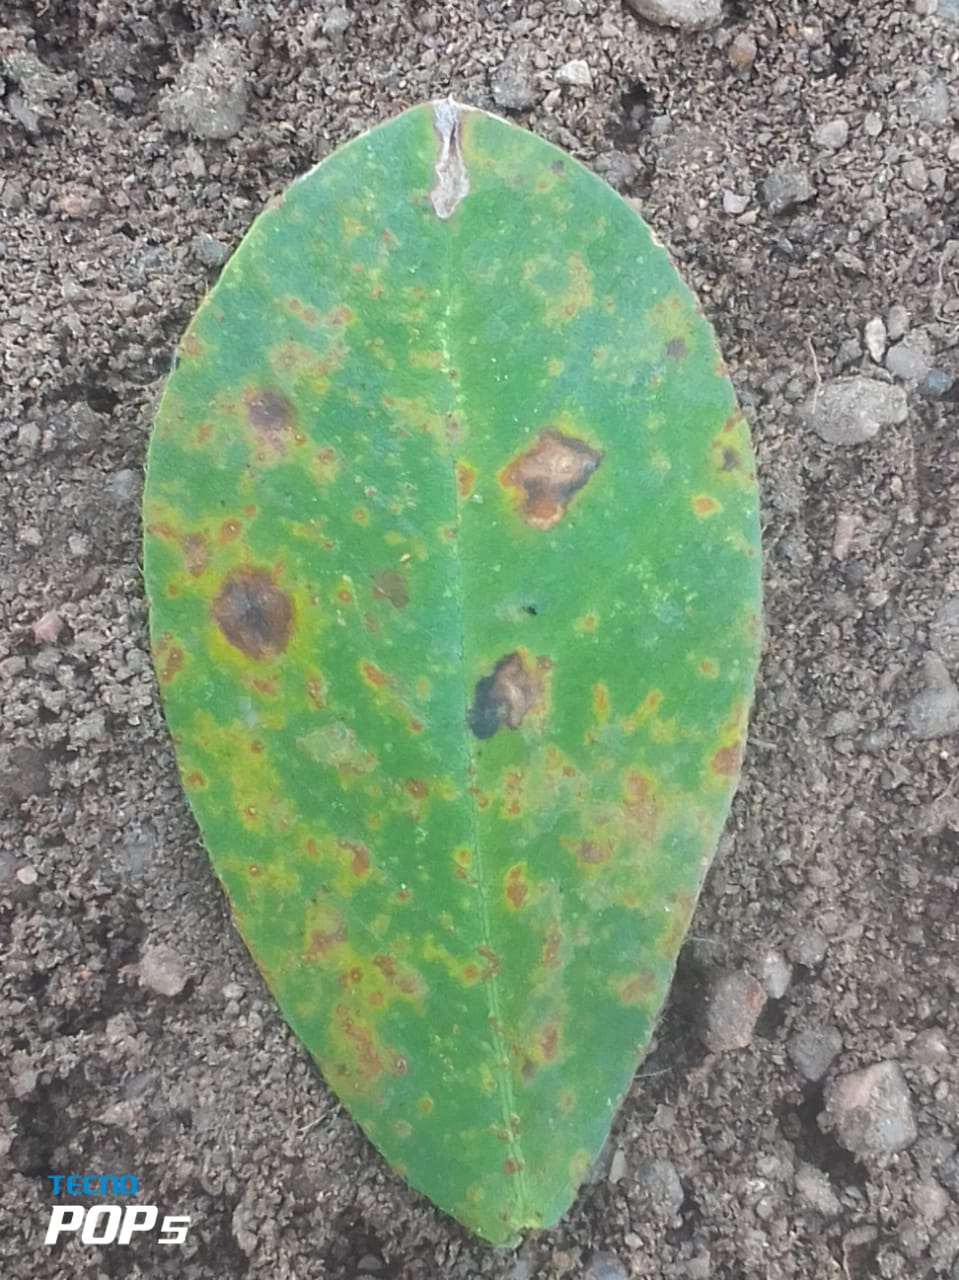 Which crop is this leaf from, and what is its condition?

peanut, passalora arachidicola
